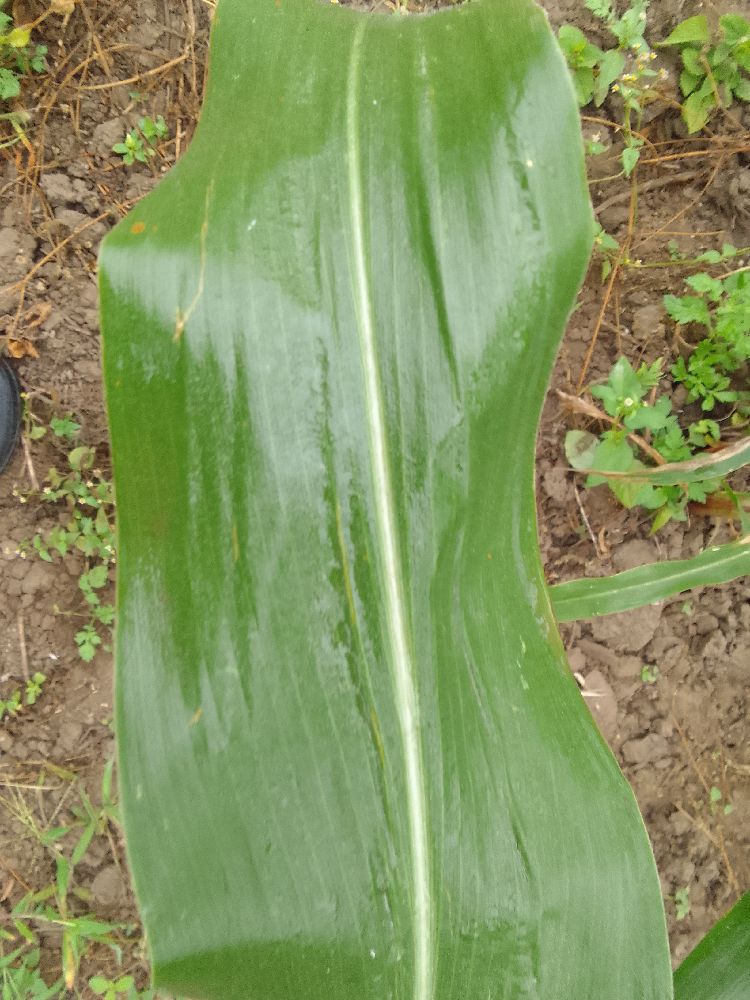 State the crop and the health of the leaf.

maize, healthy
